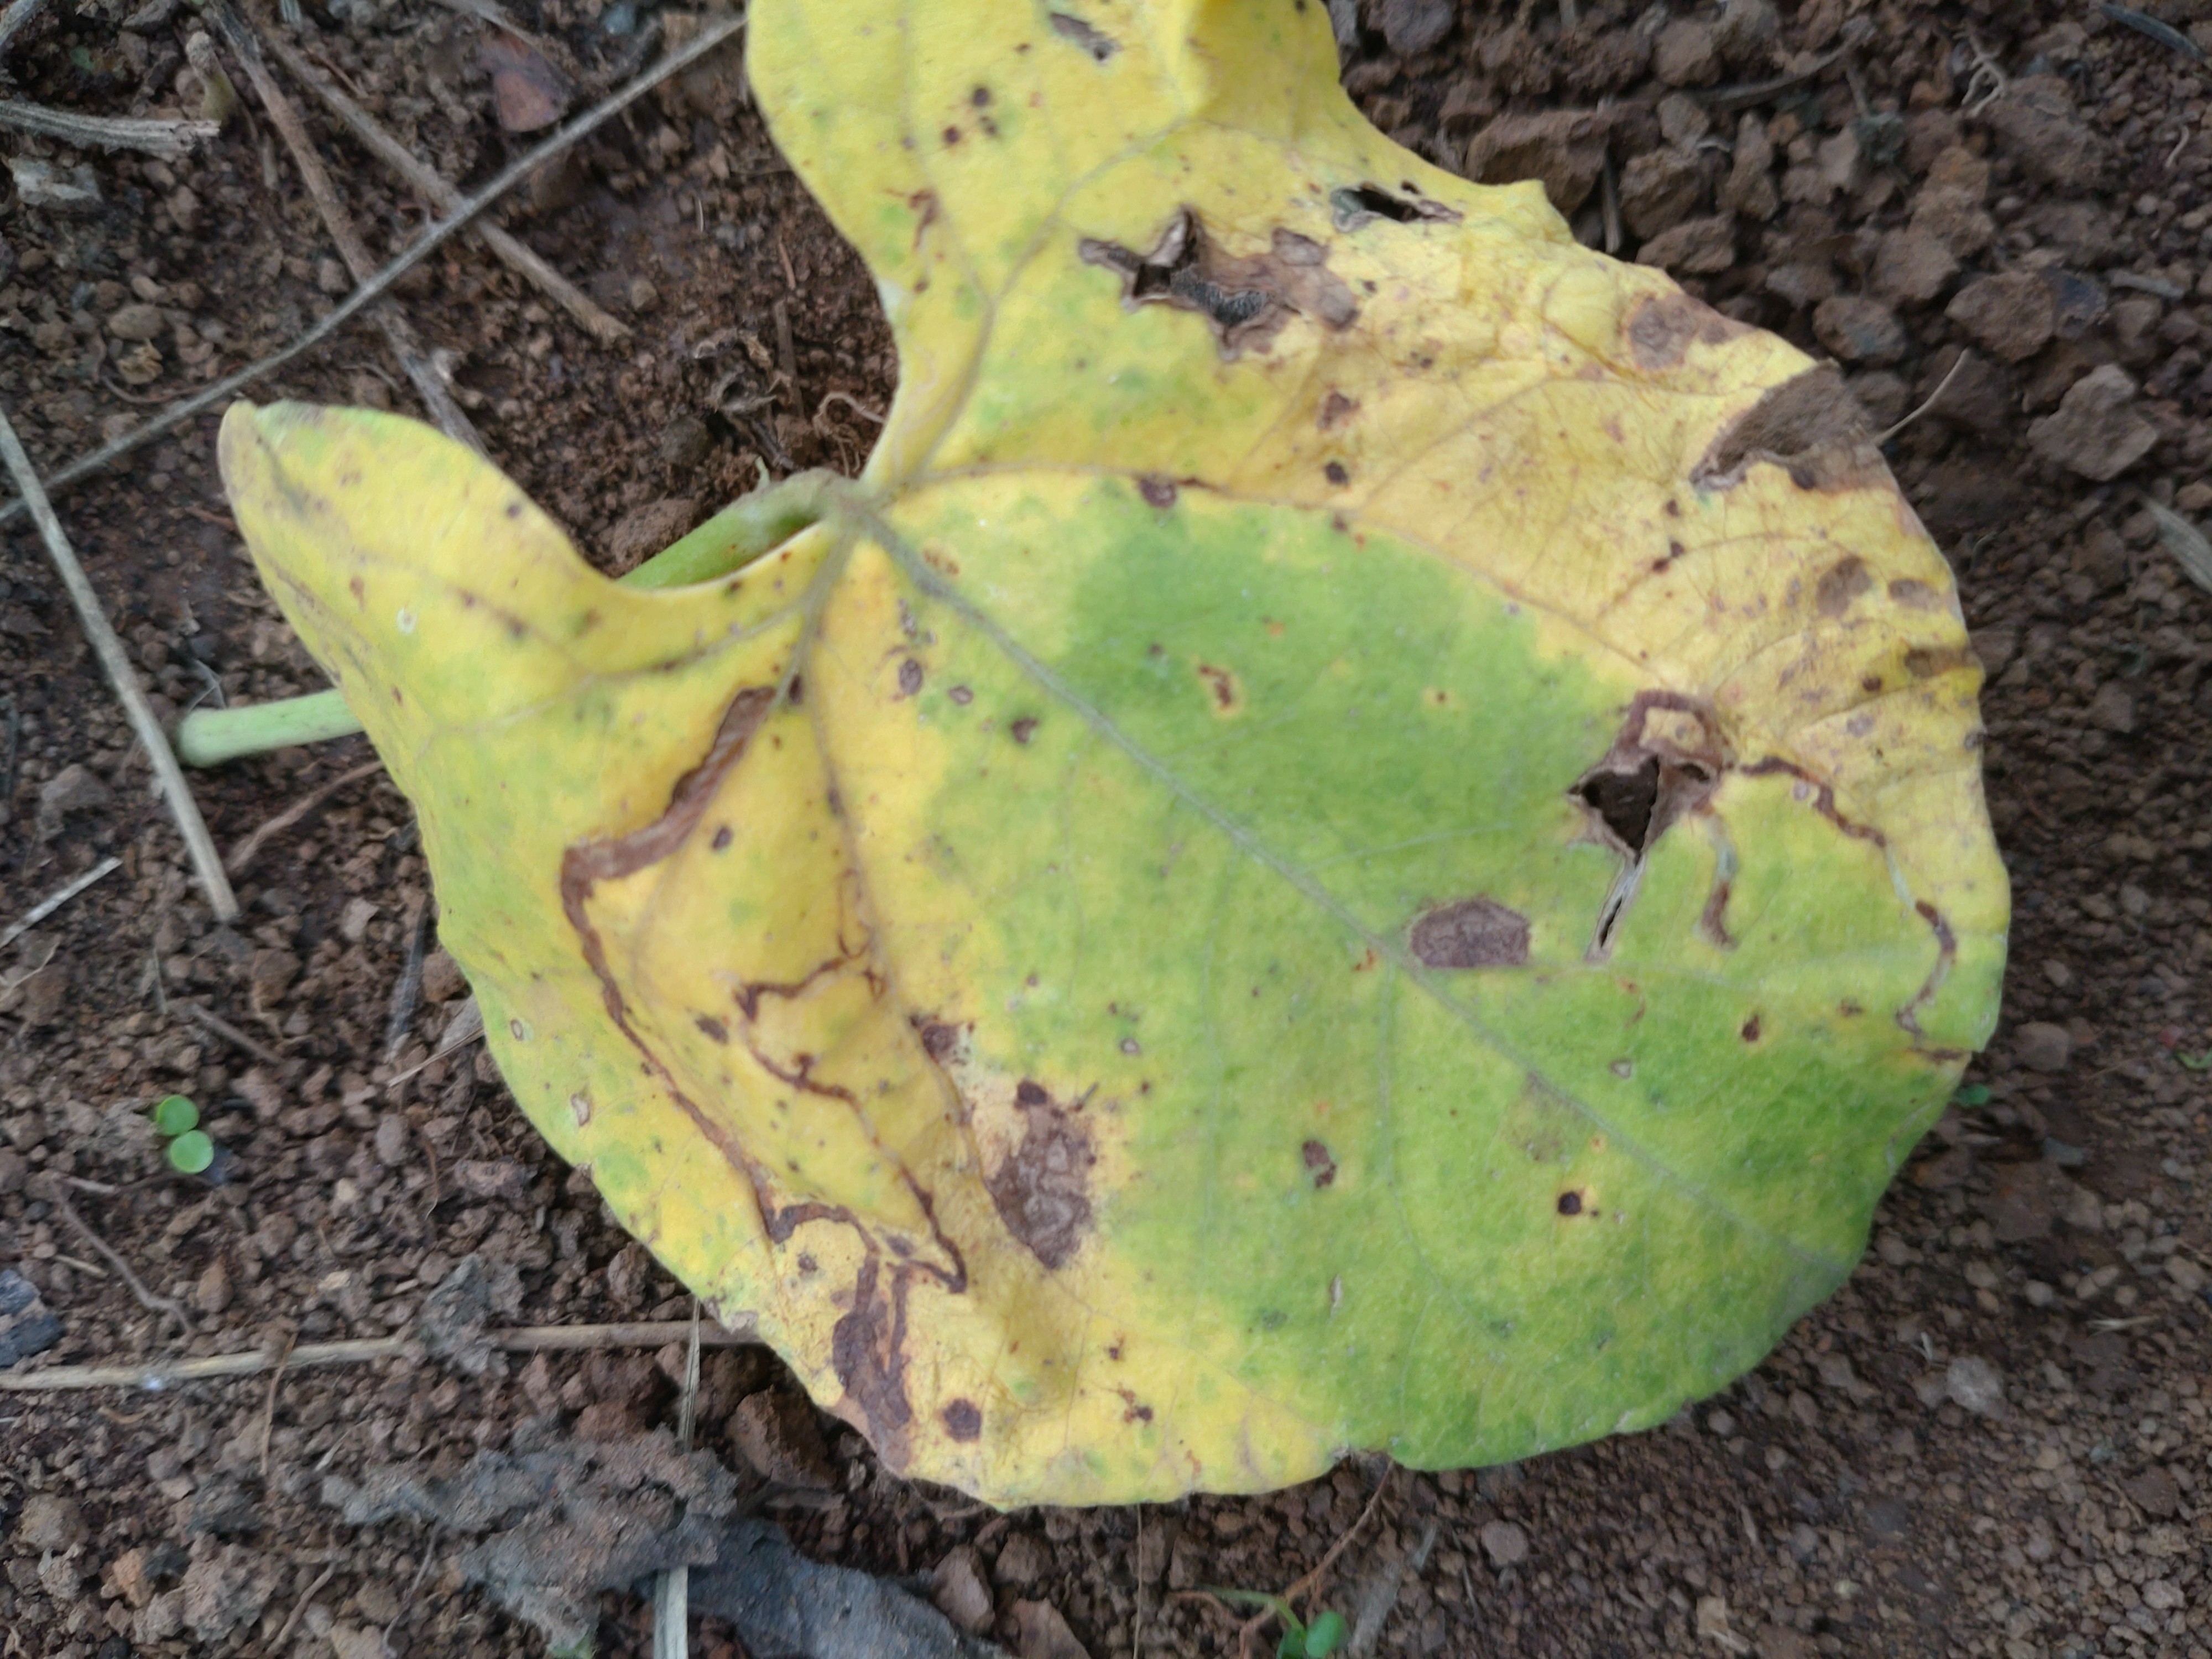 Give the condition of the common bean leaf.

rust
